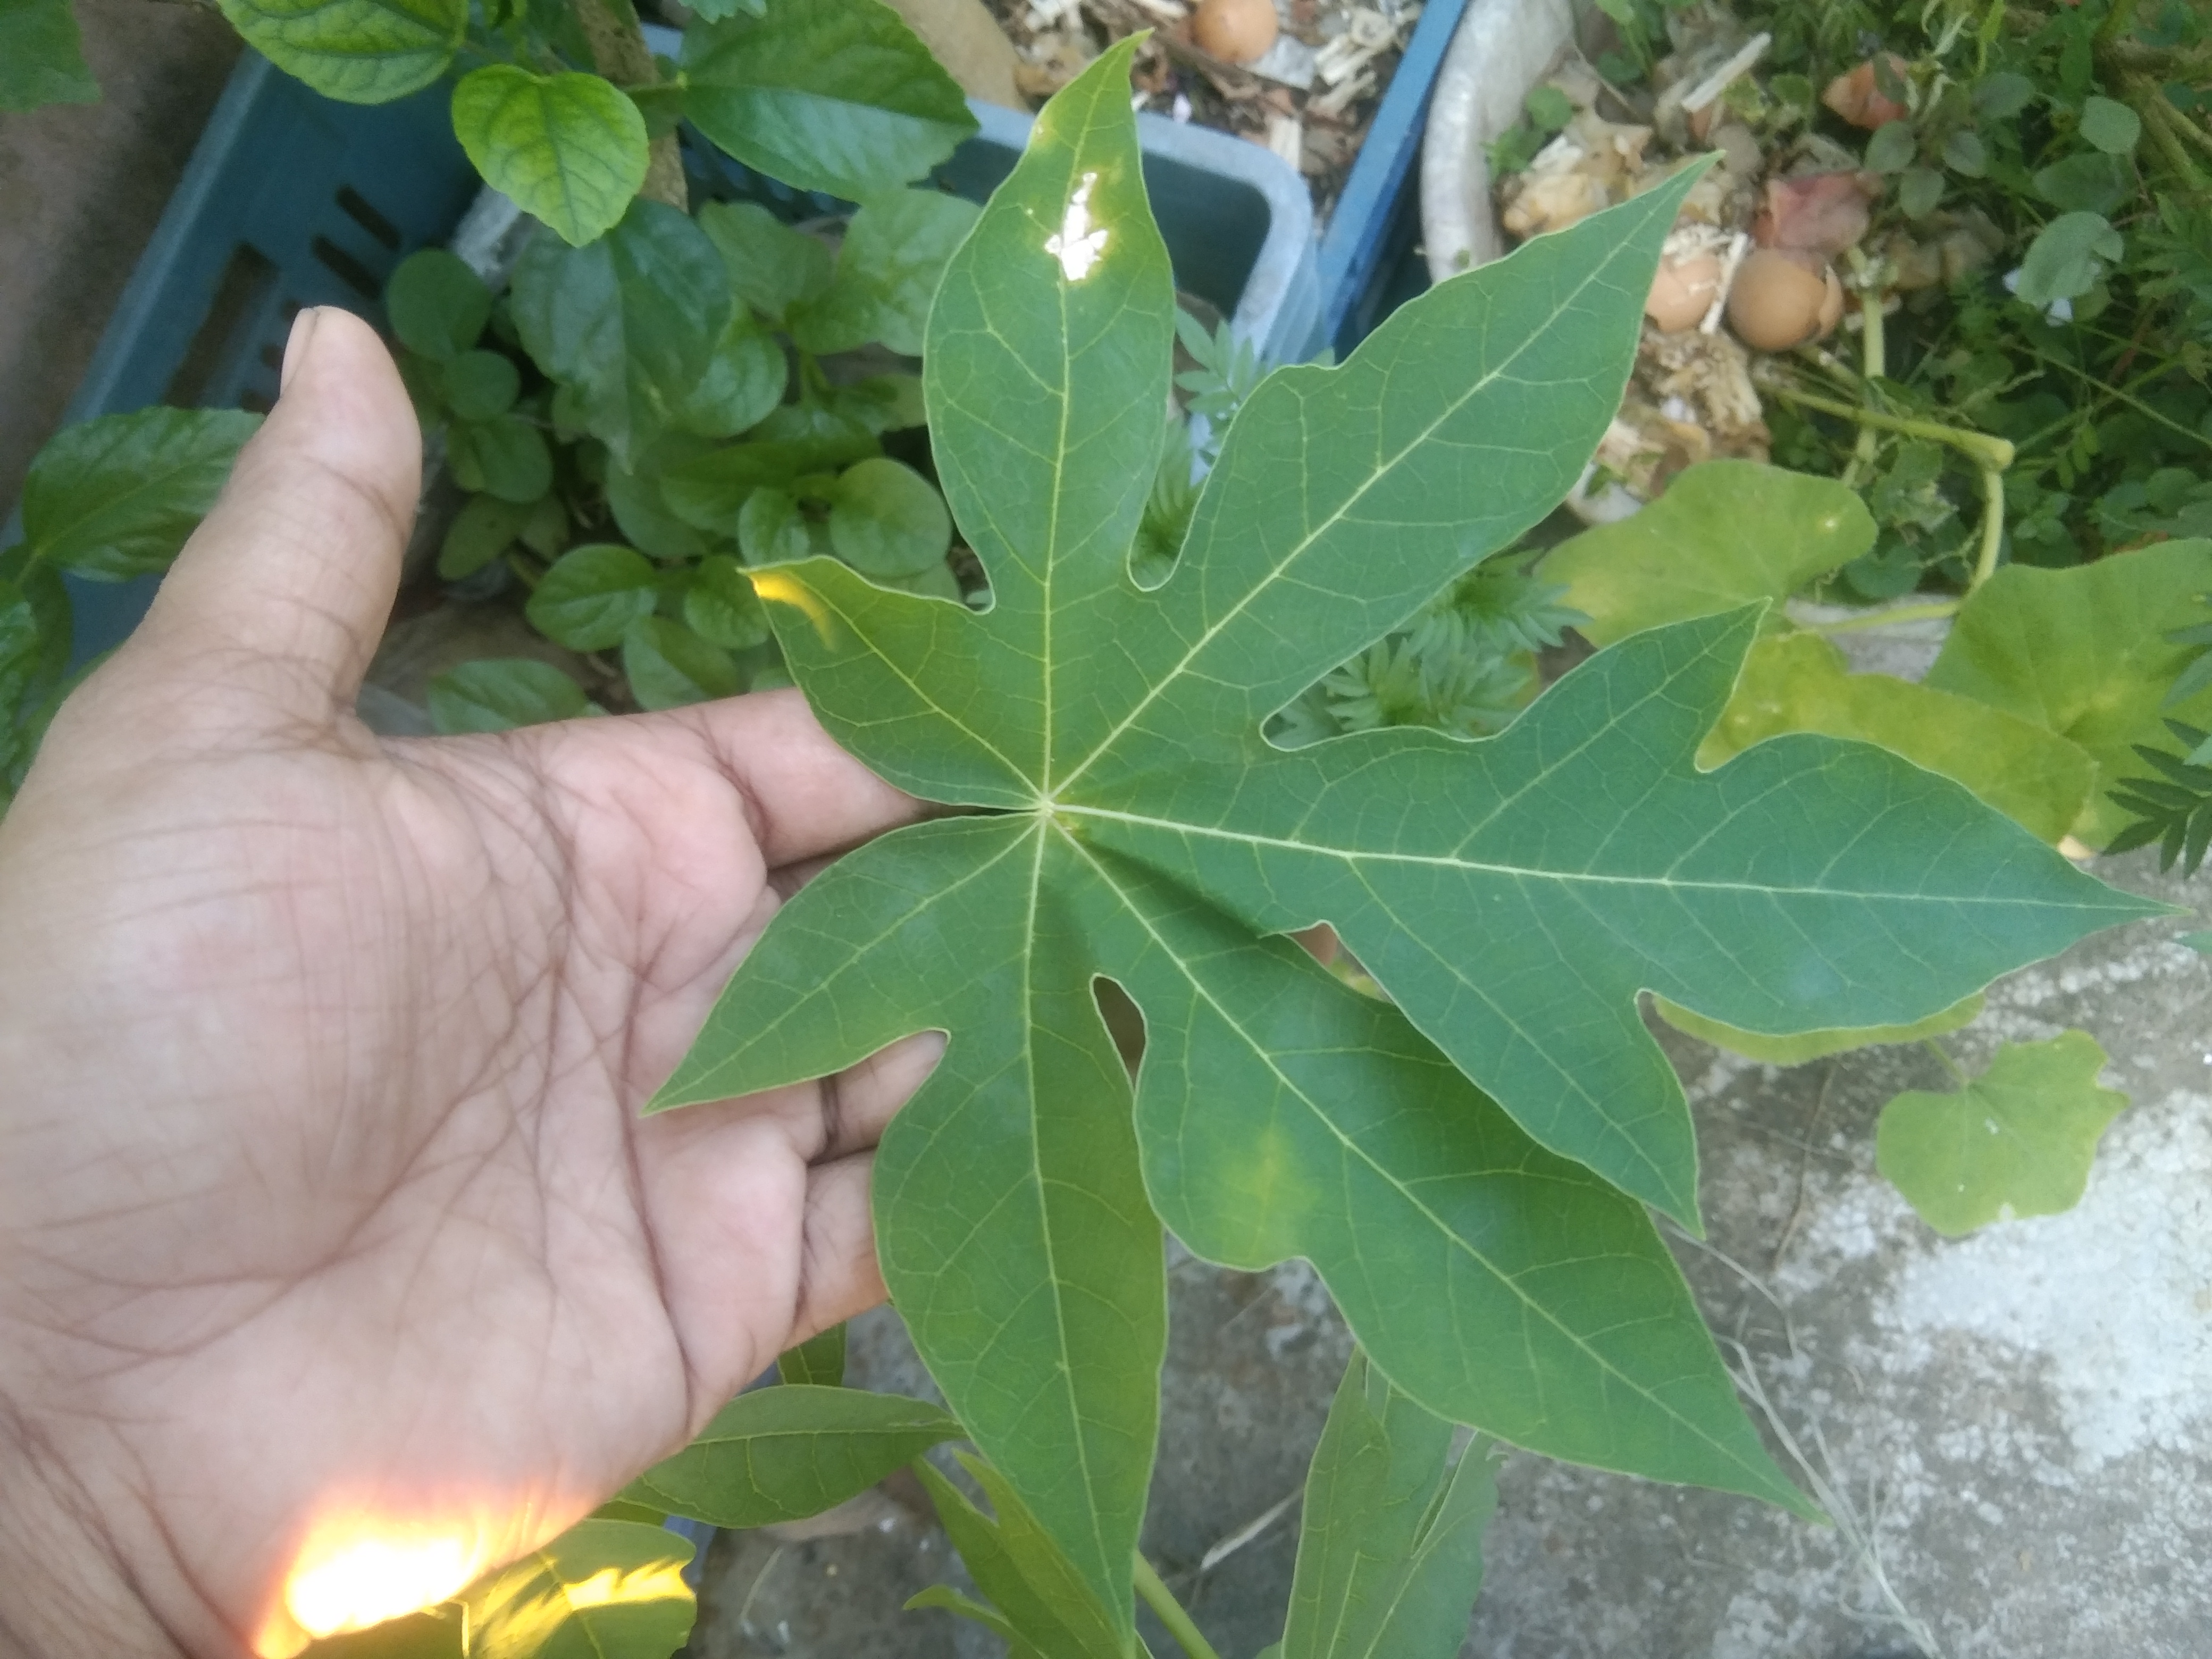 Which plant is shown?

papaya
